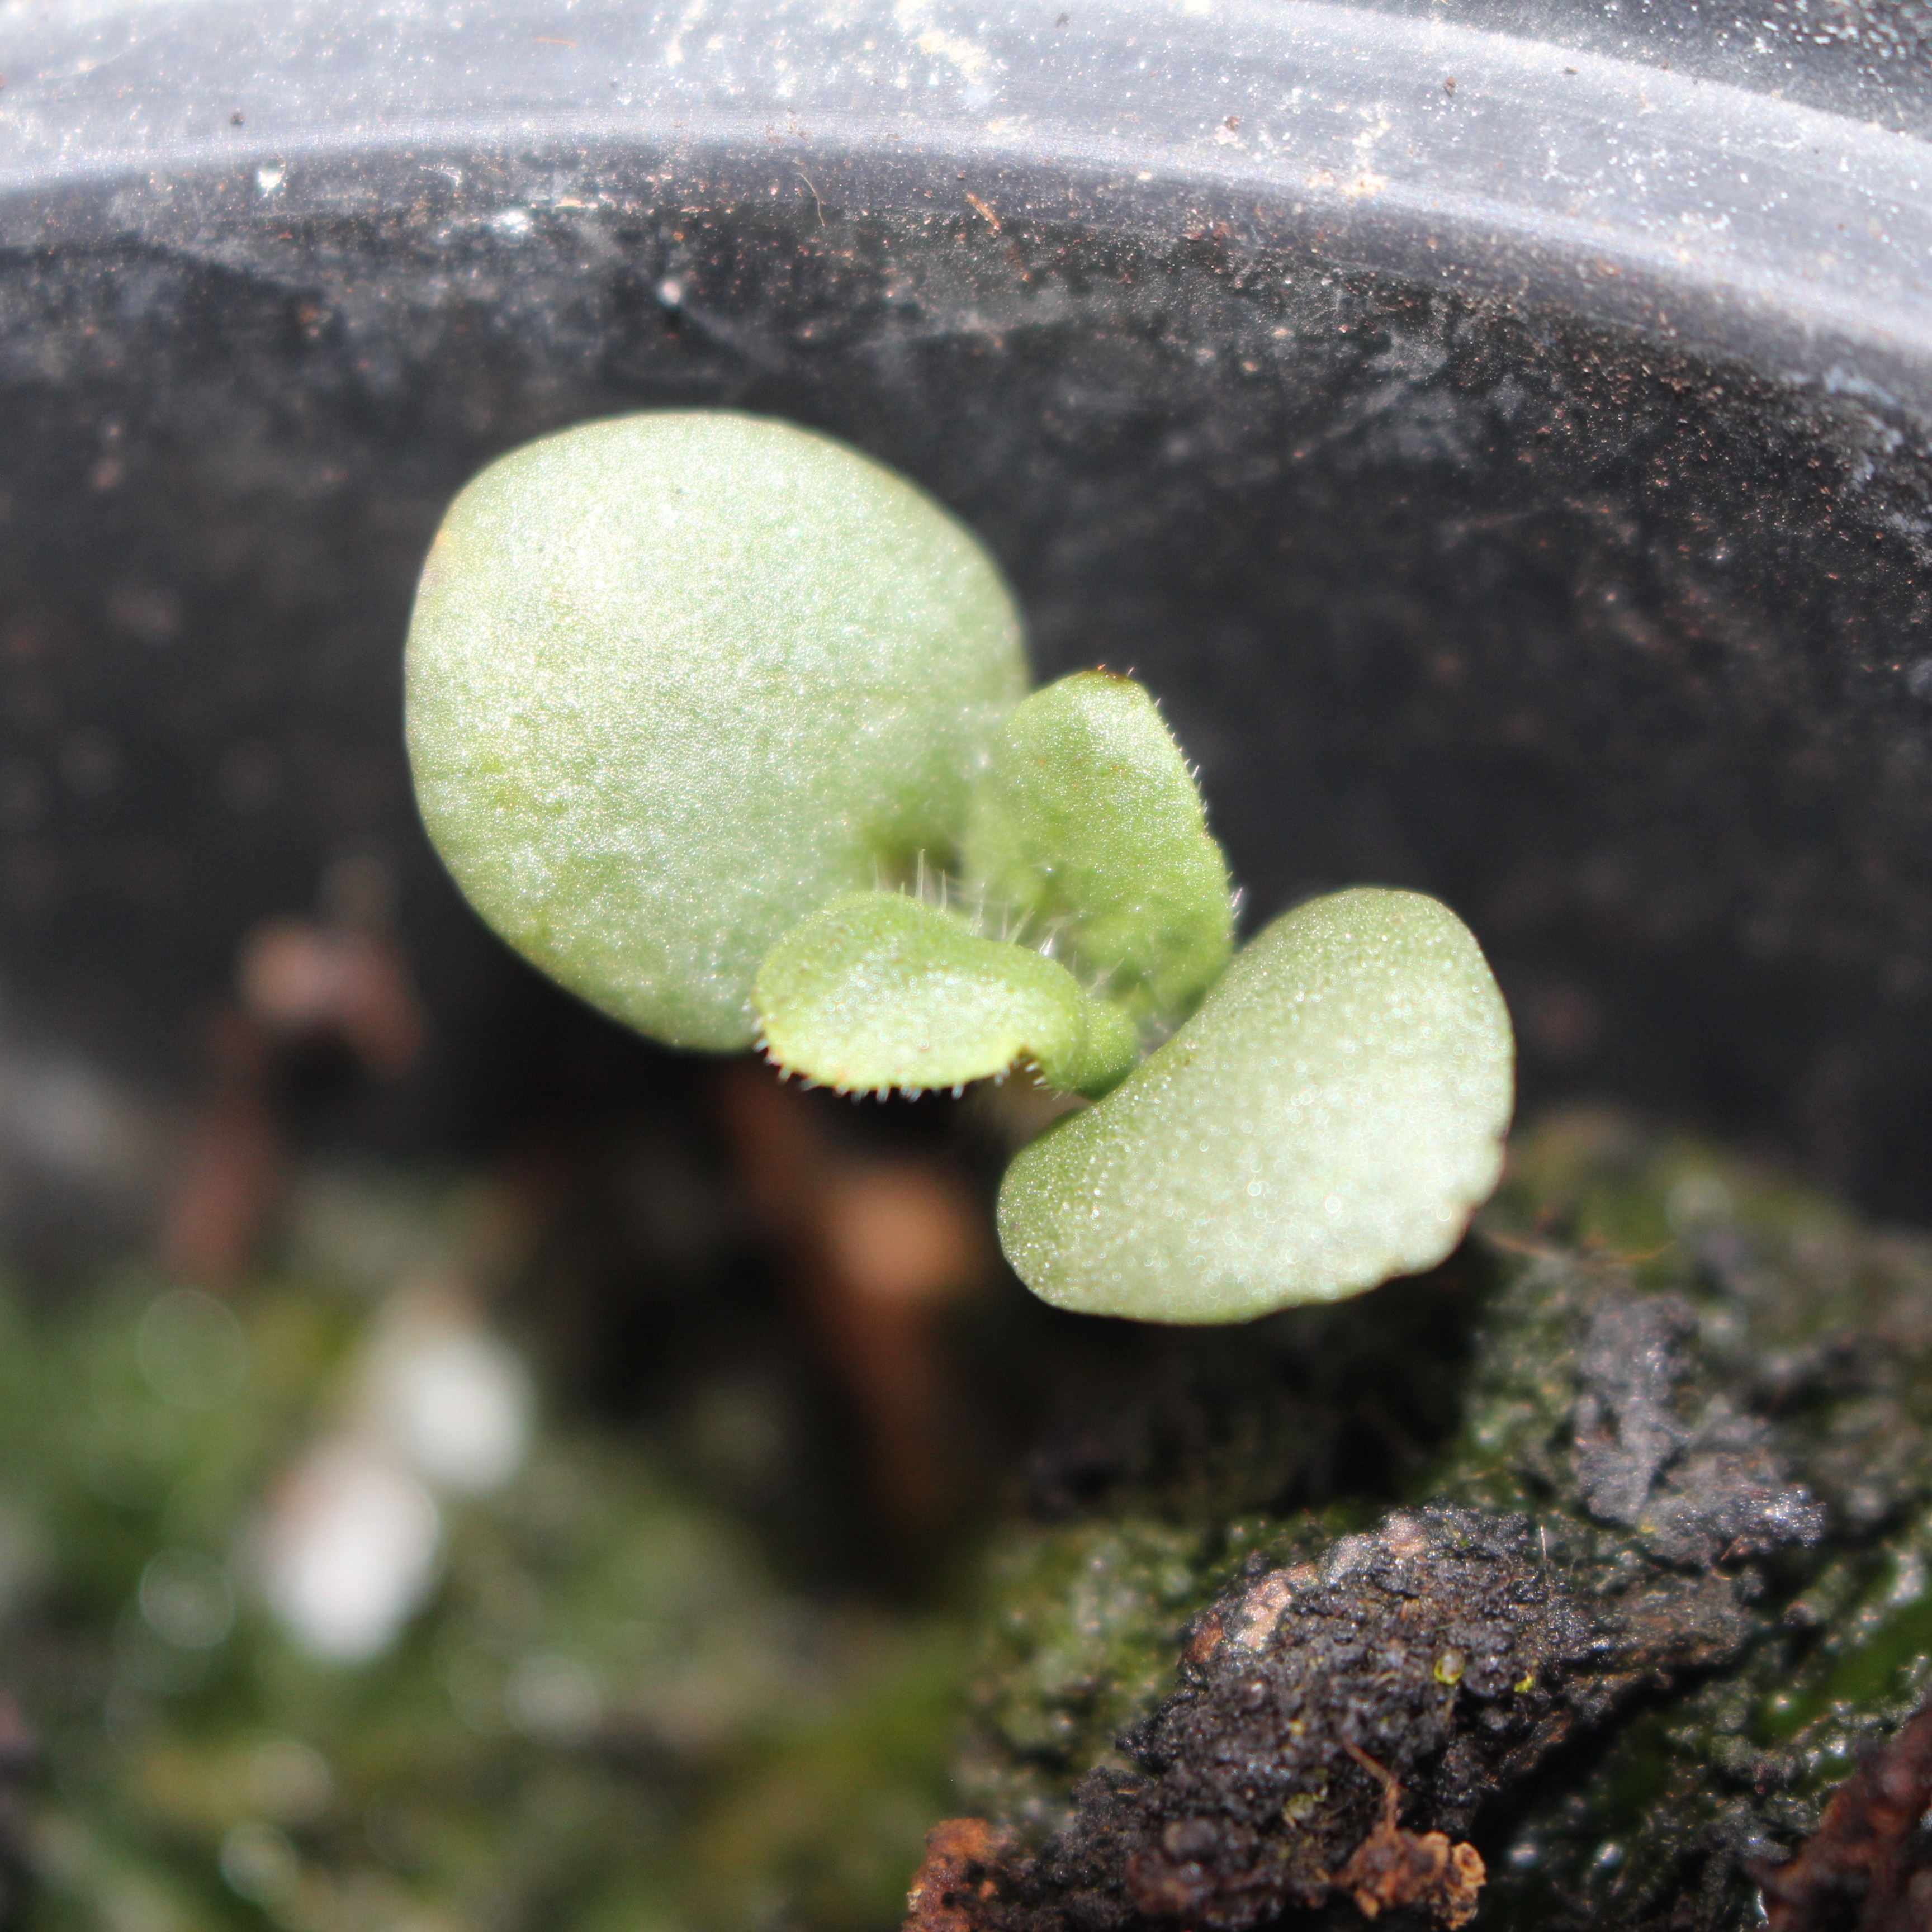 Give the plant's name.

Veronica persica
